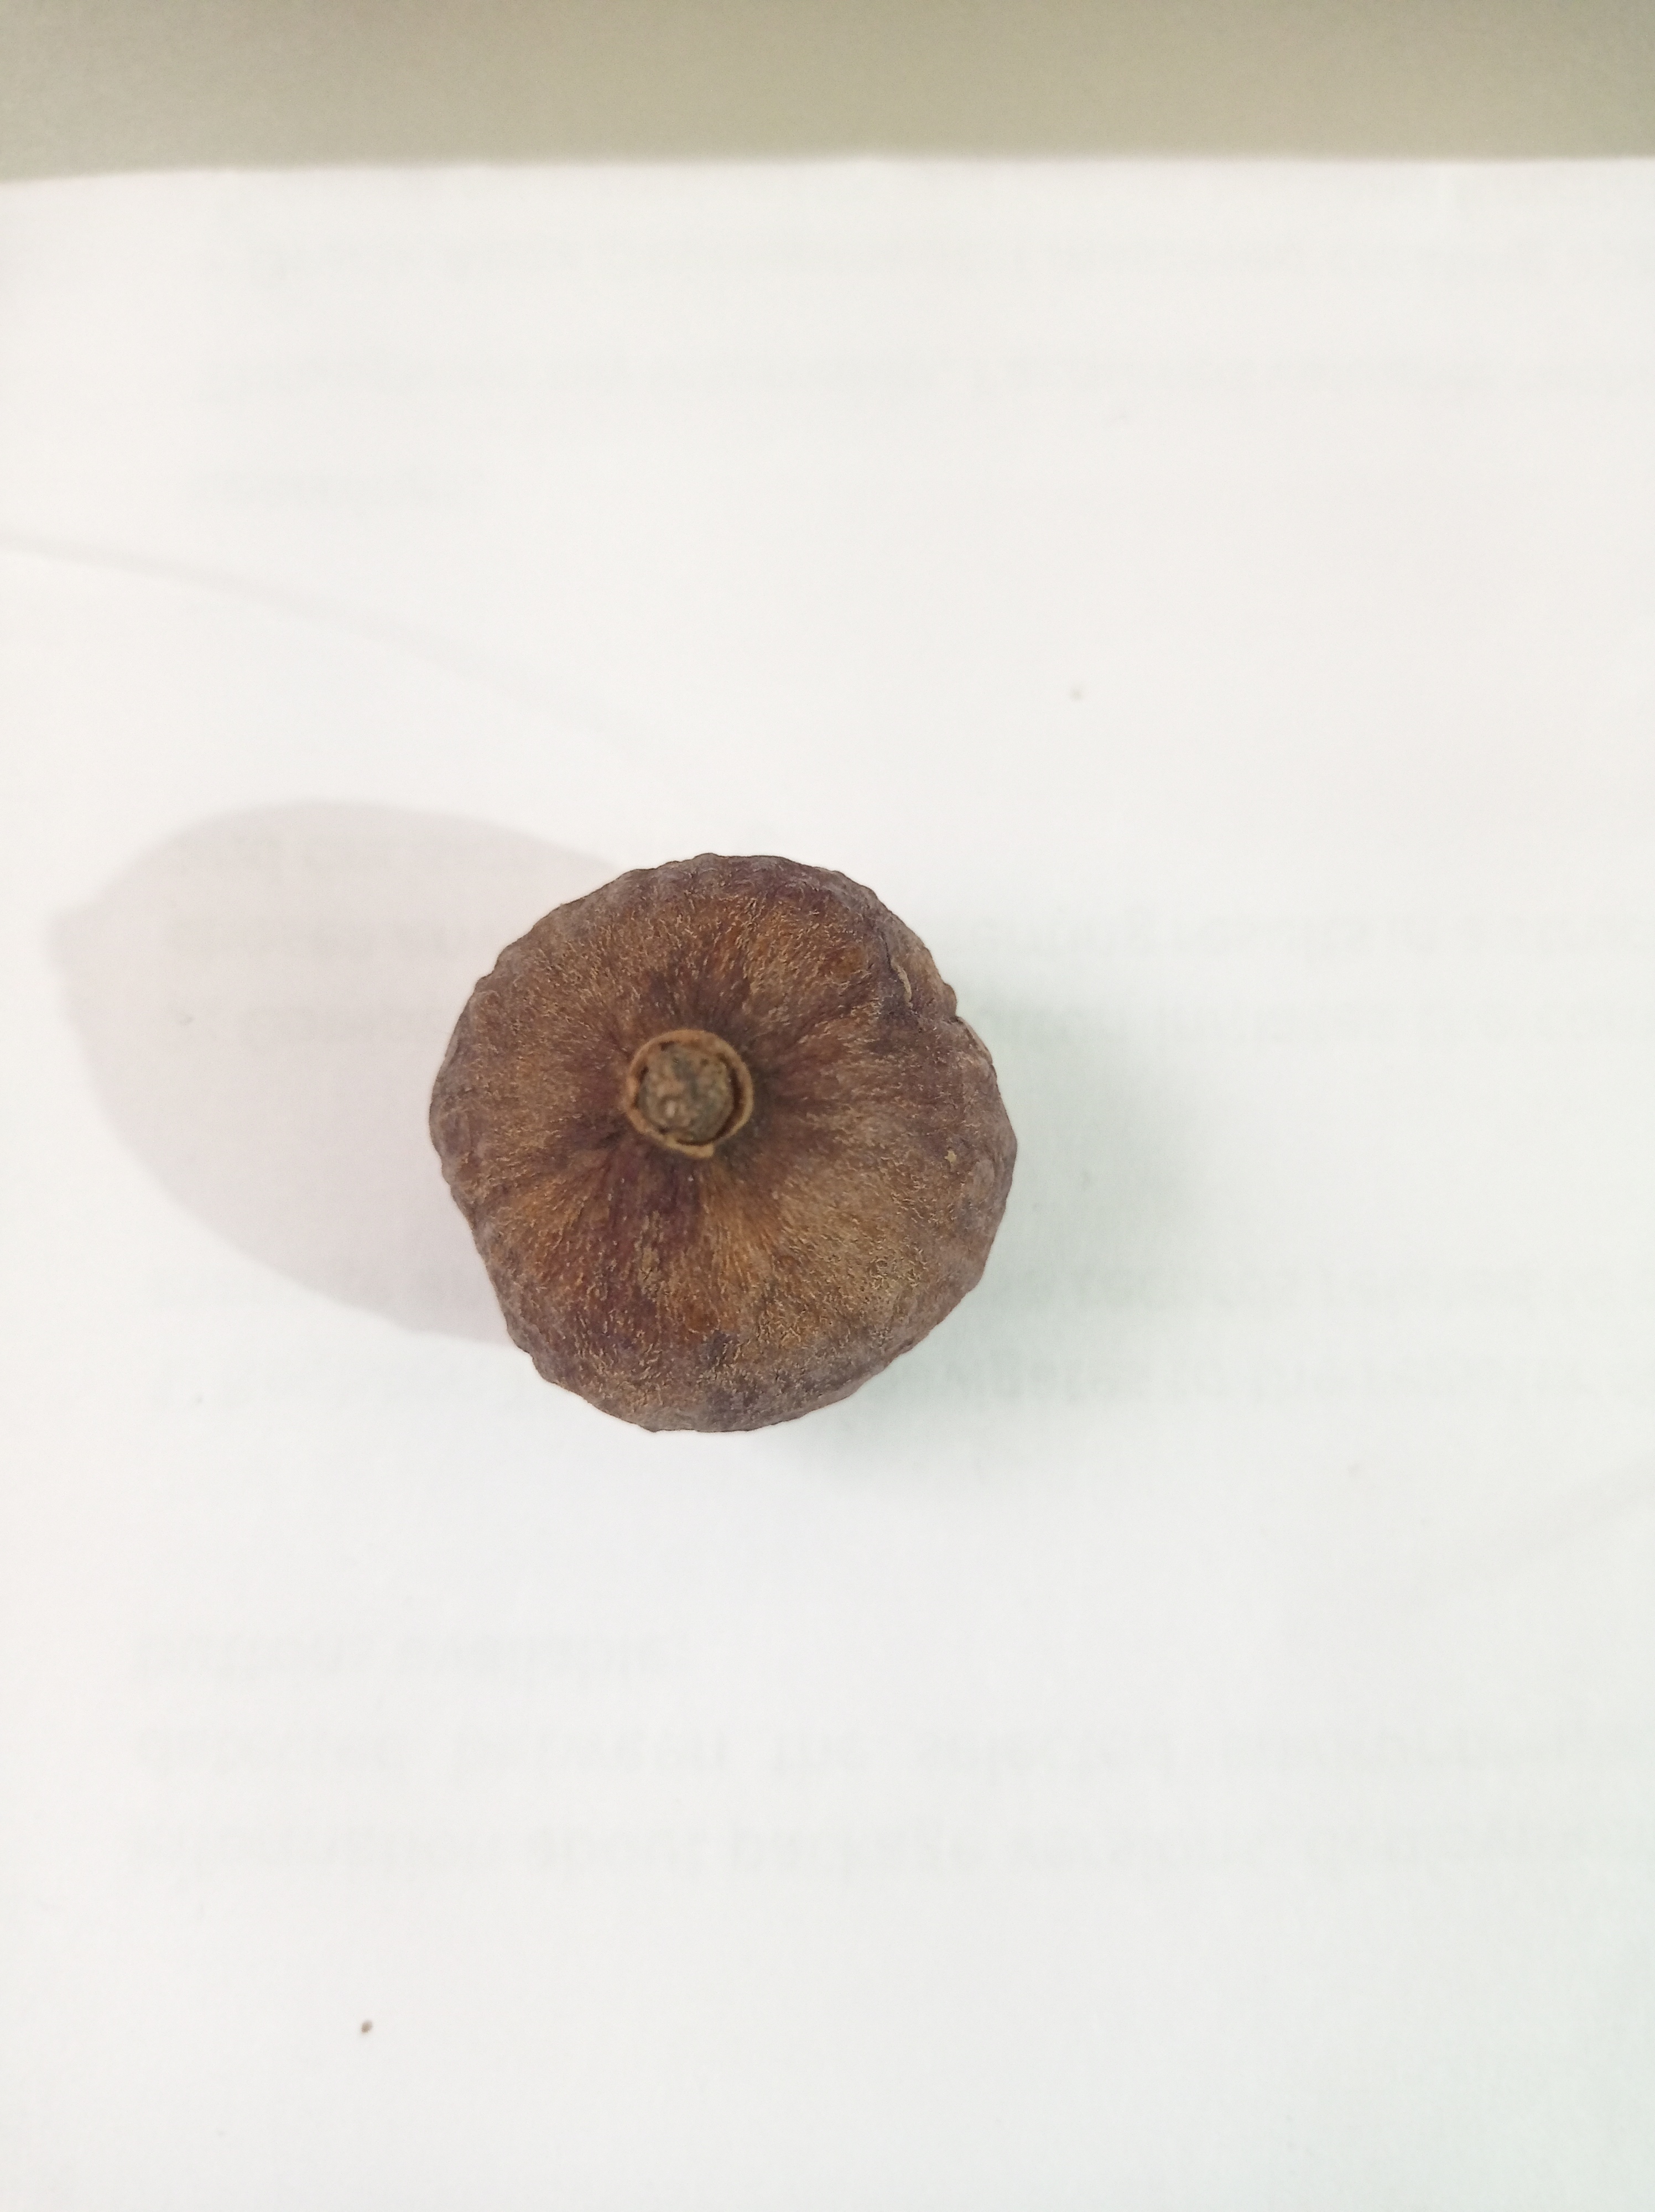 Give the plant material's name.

madanphal
